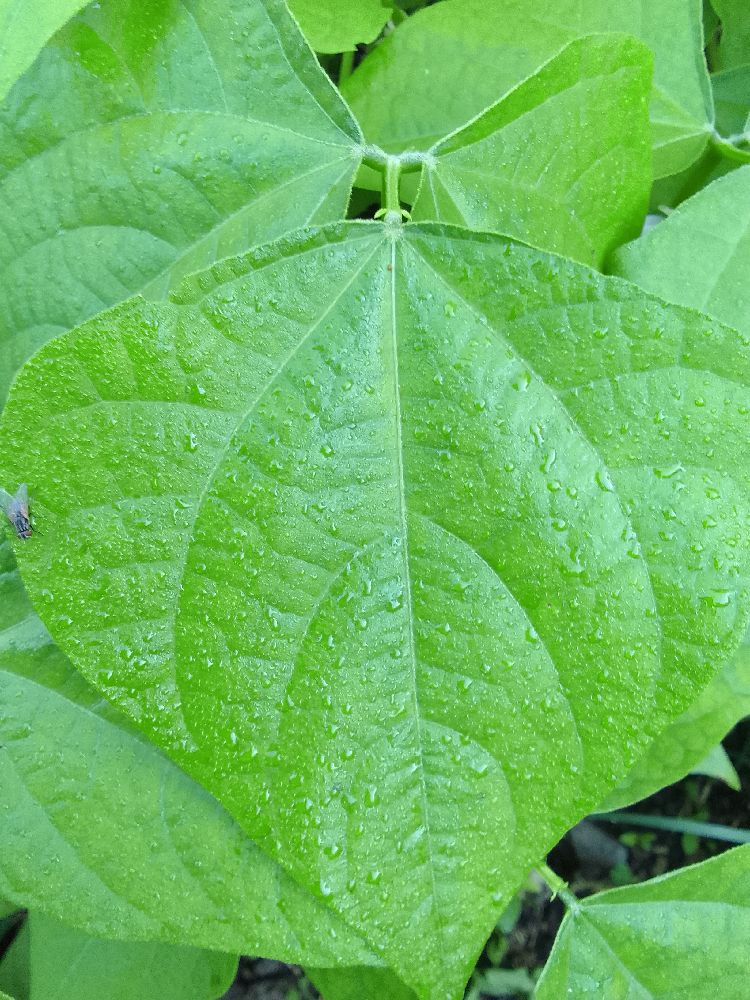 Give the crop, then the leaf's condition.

common bean, healthy
